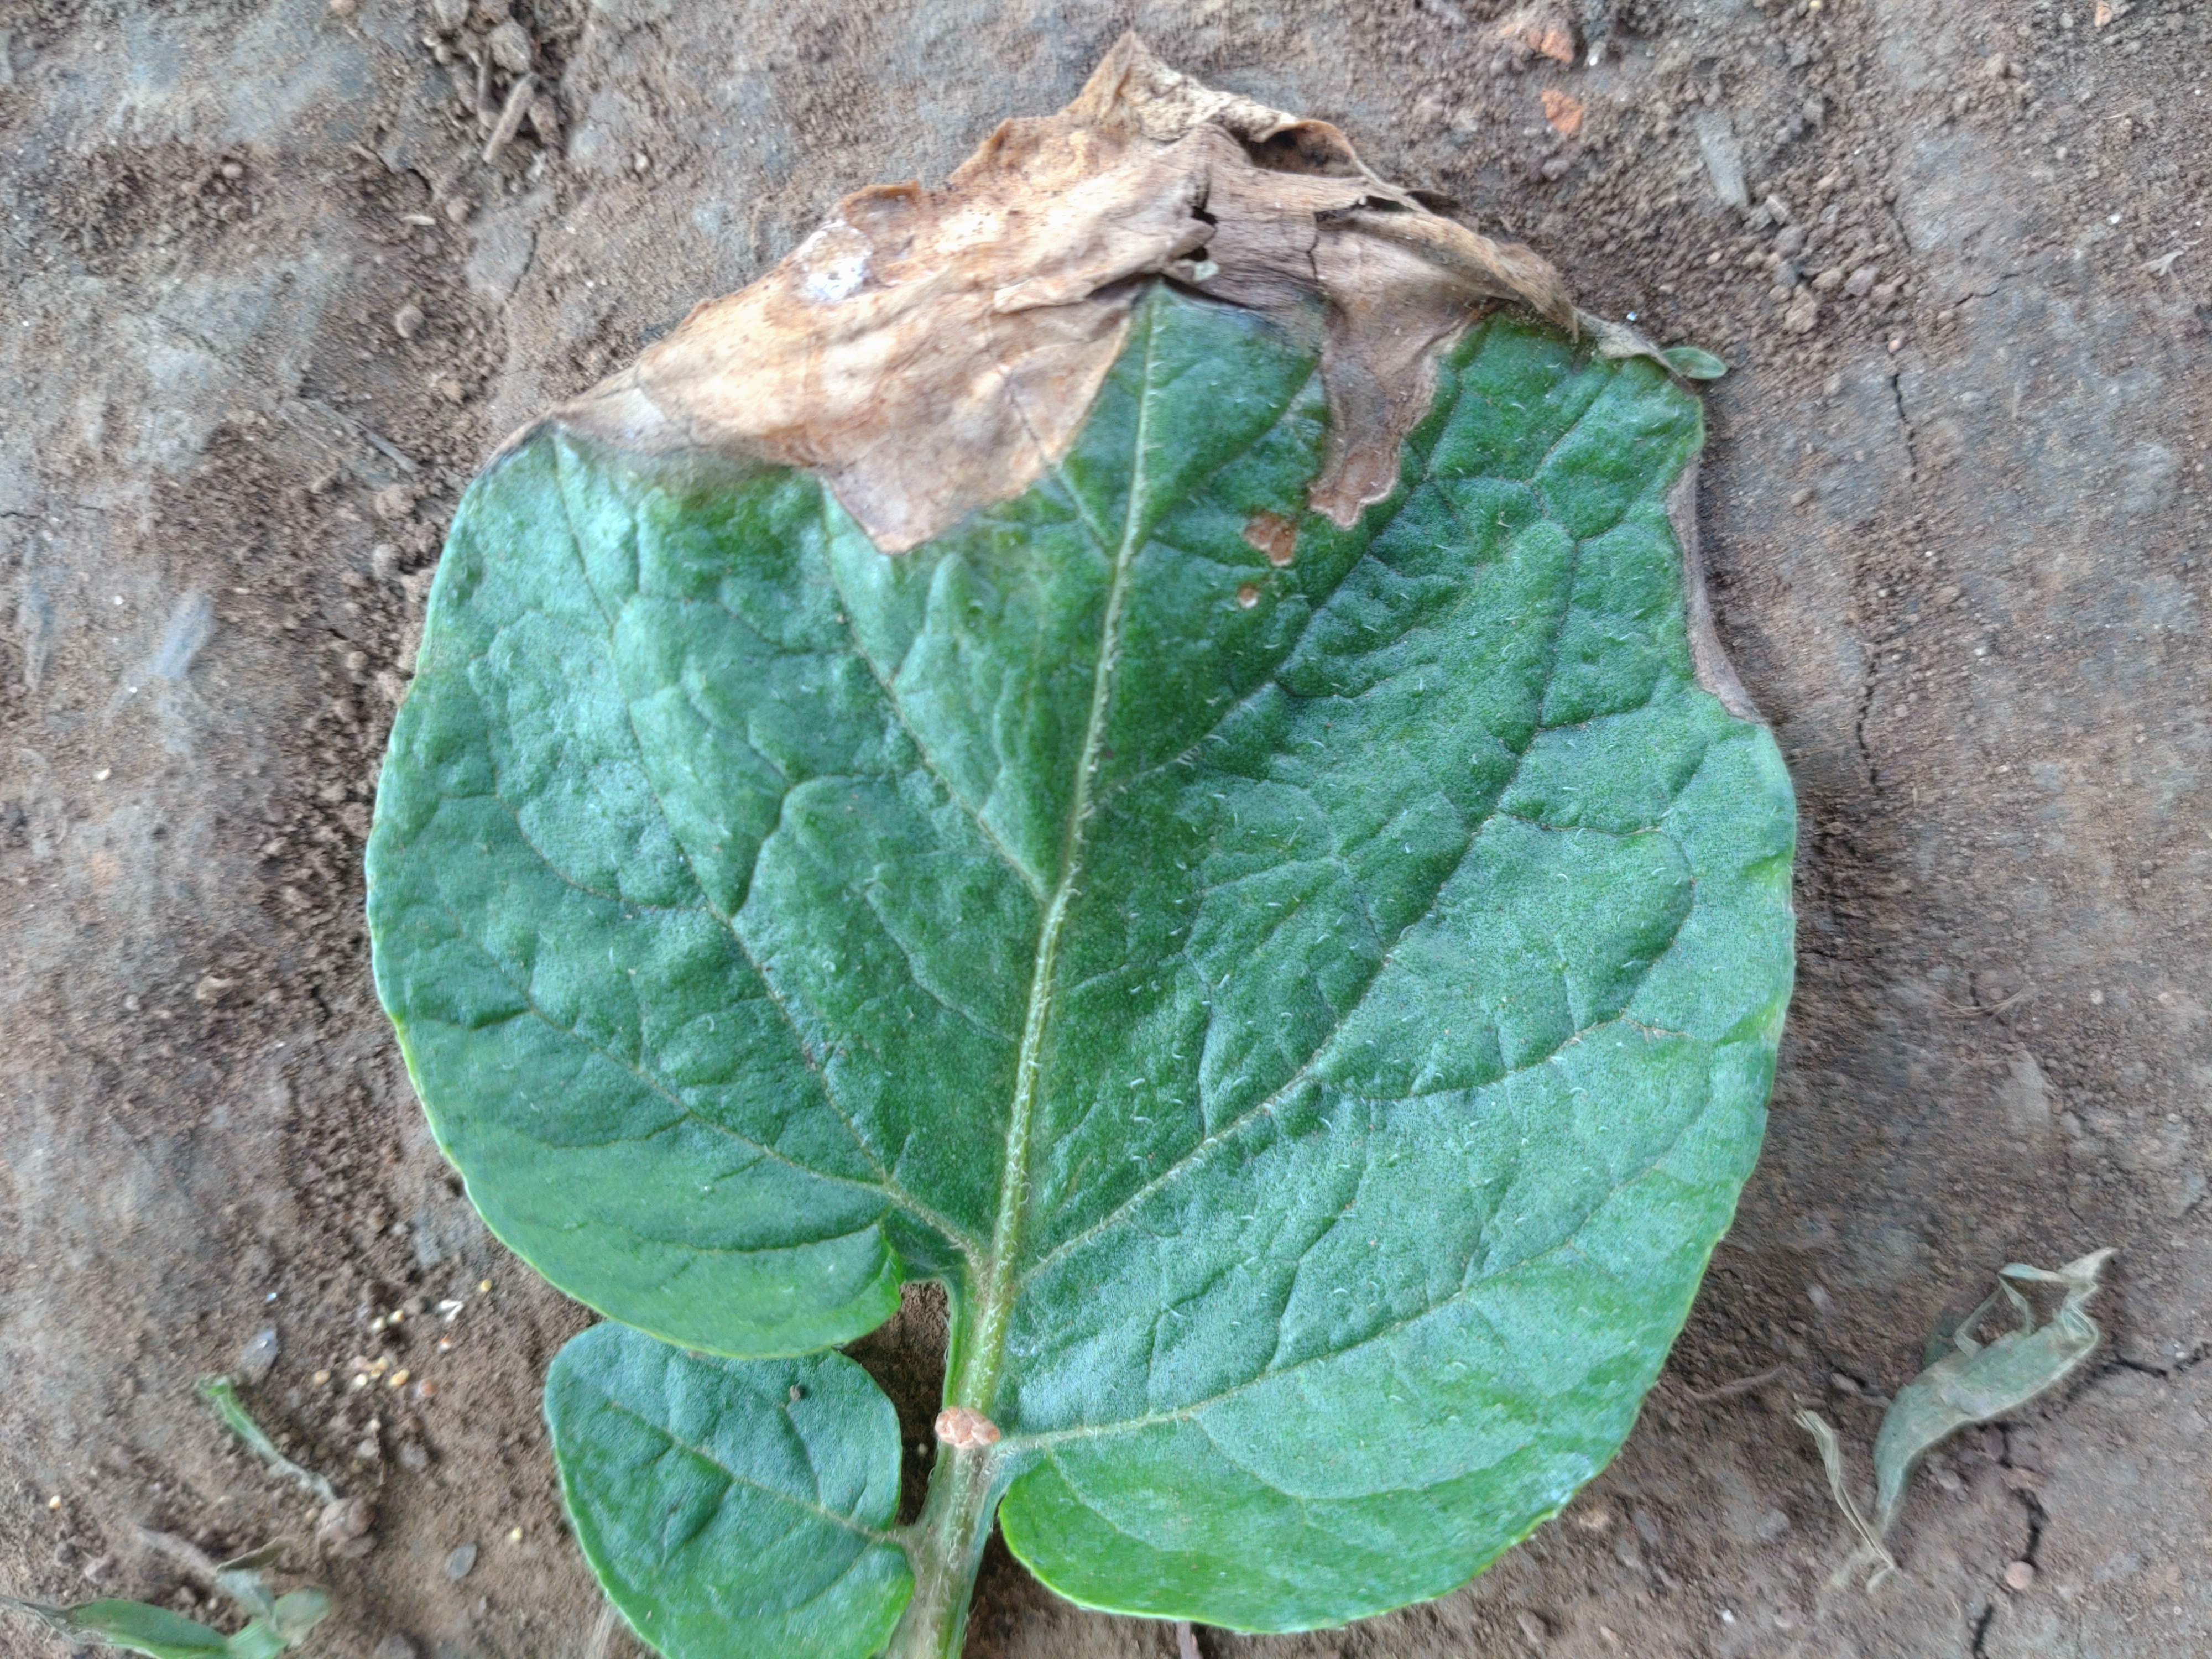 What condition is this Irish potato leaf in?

early blight
